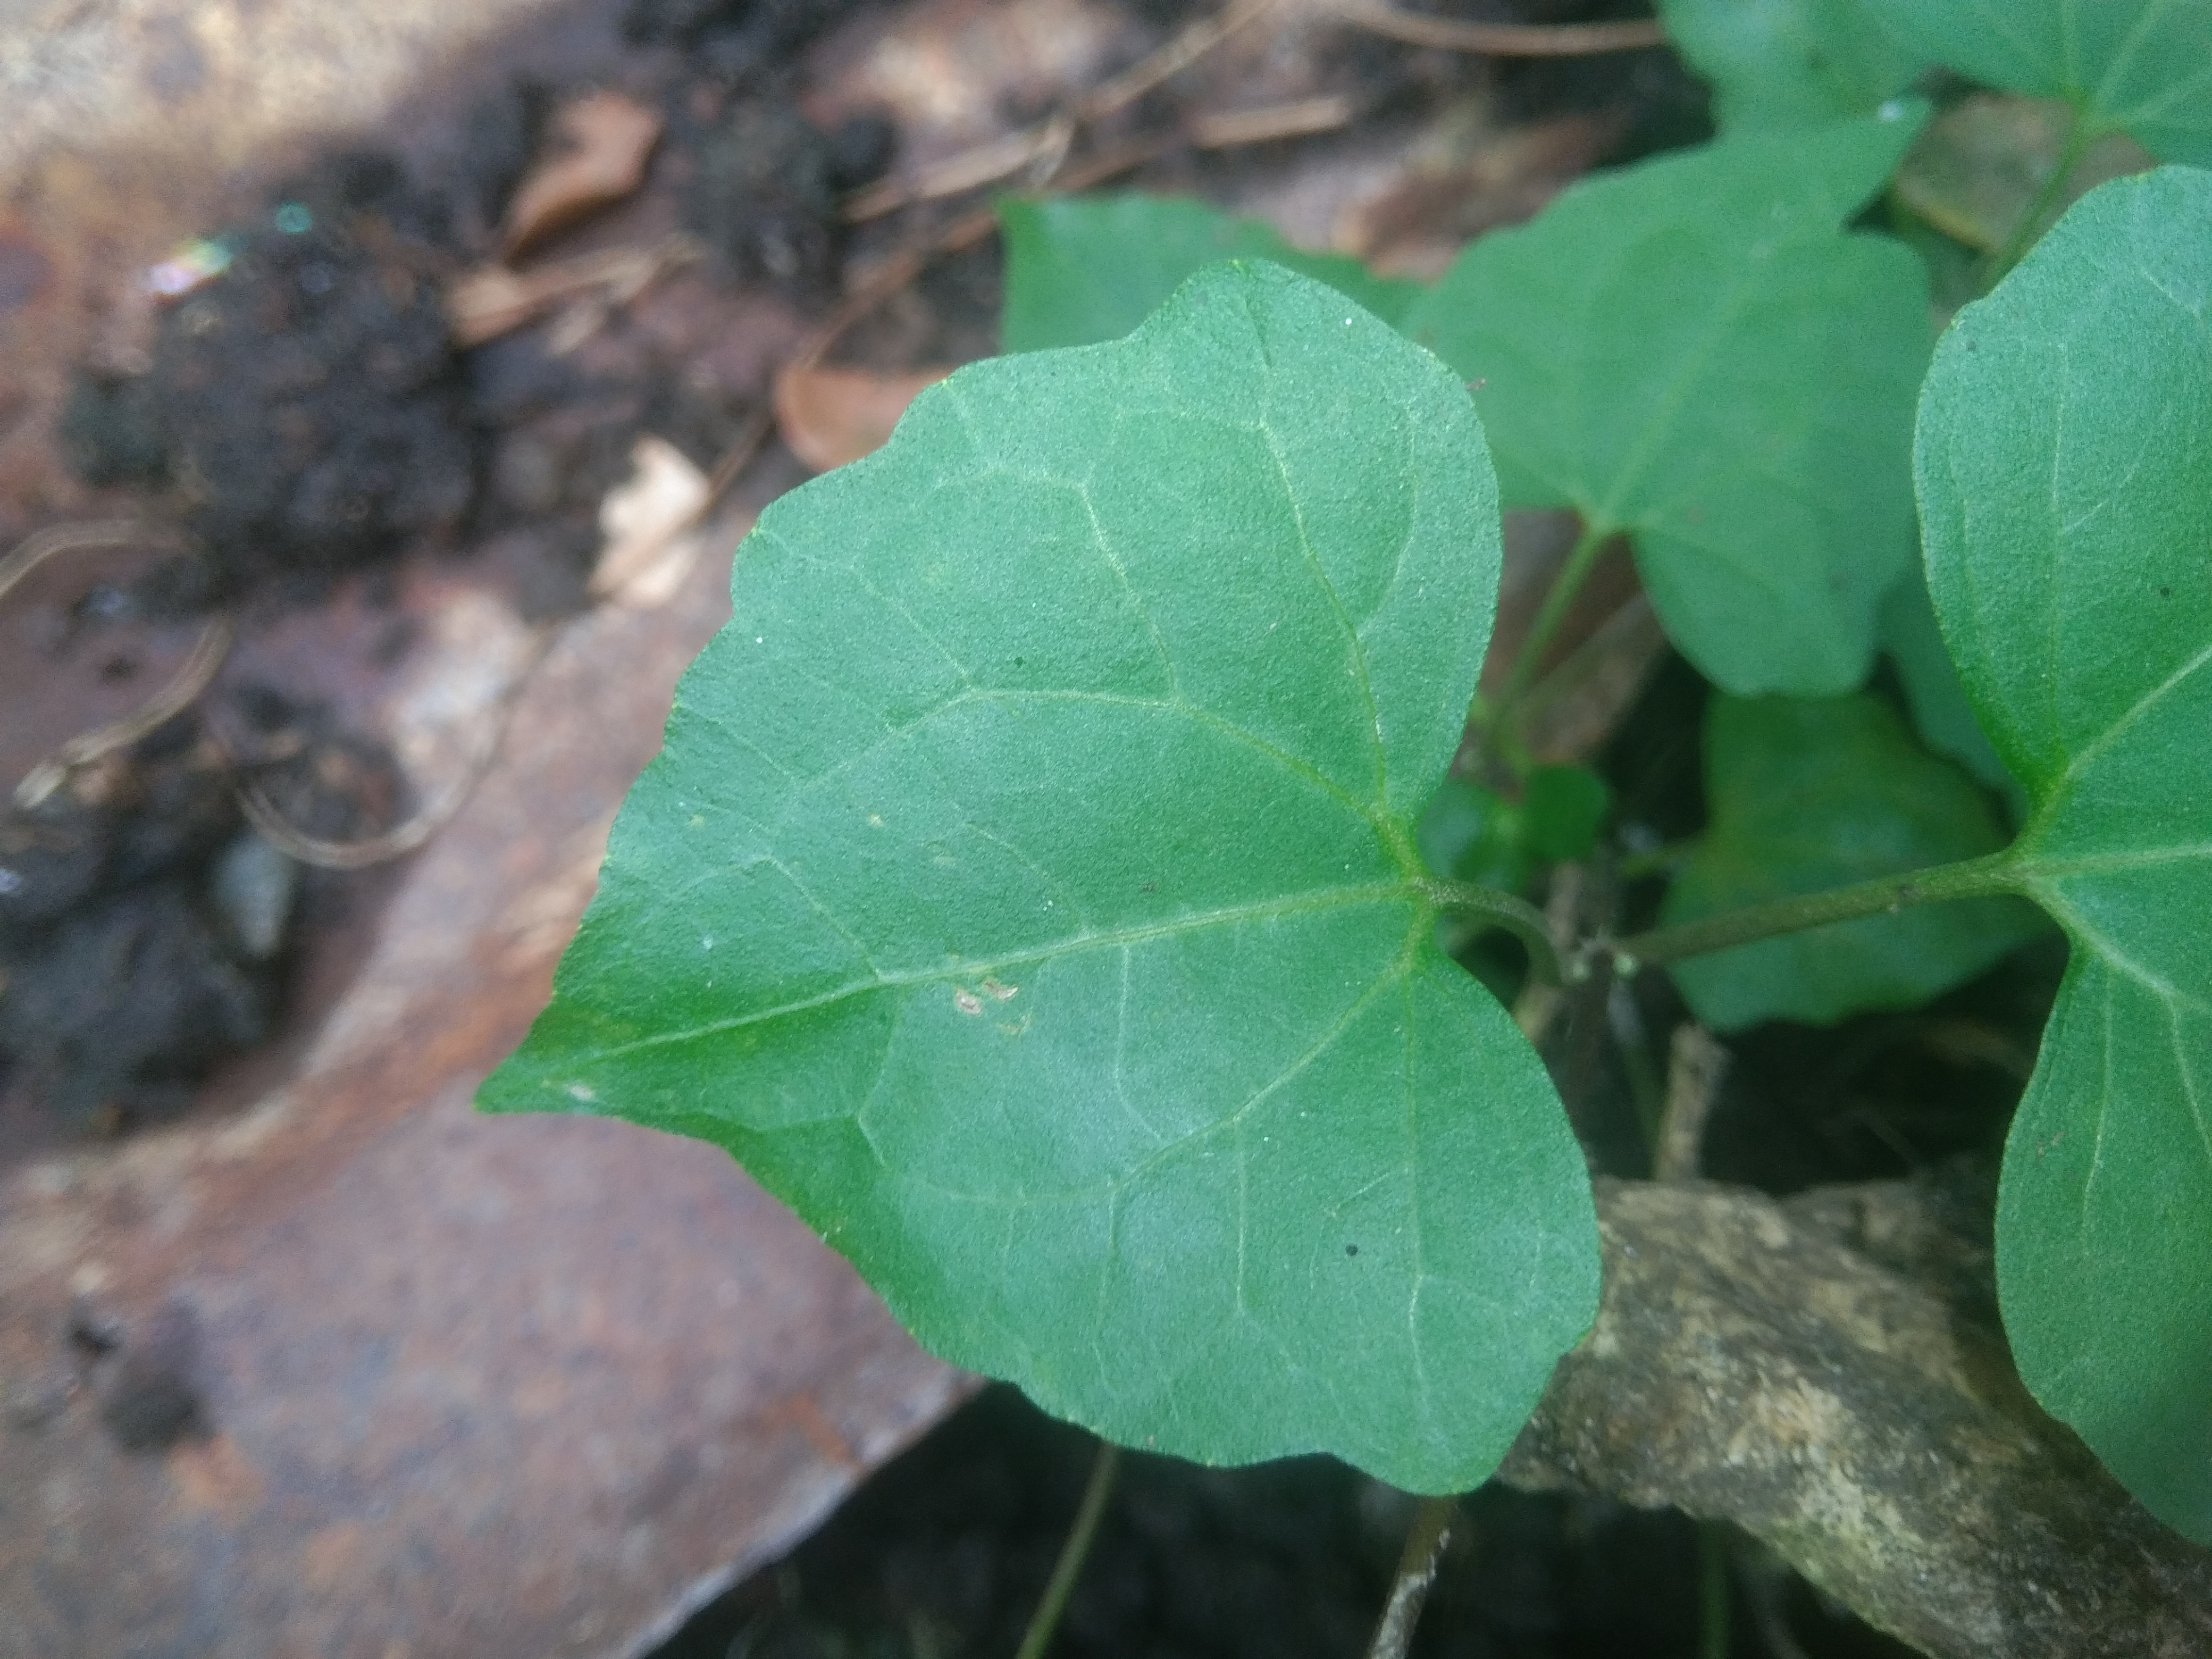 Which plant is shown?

bitter vine
